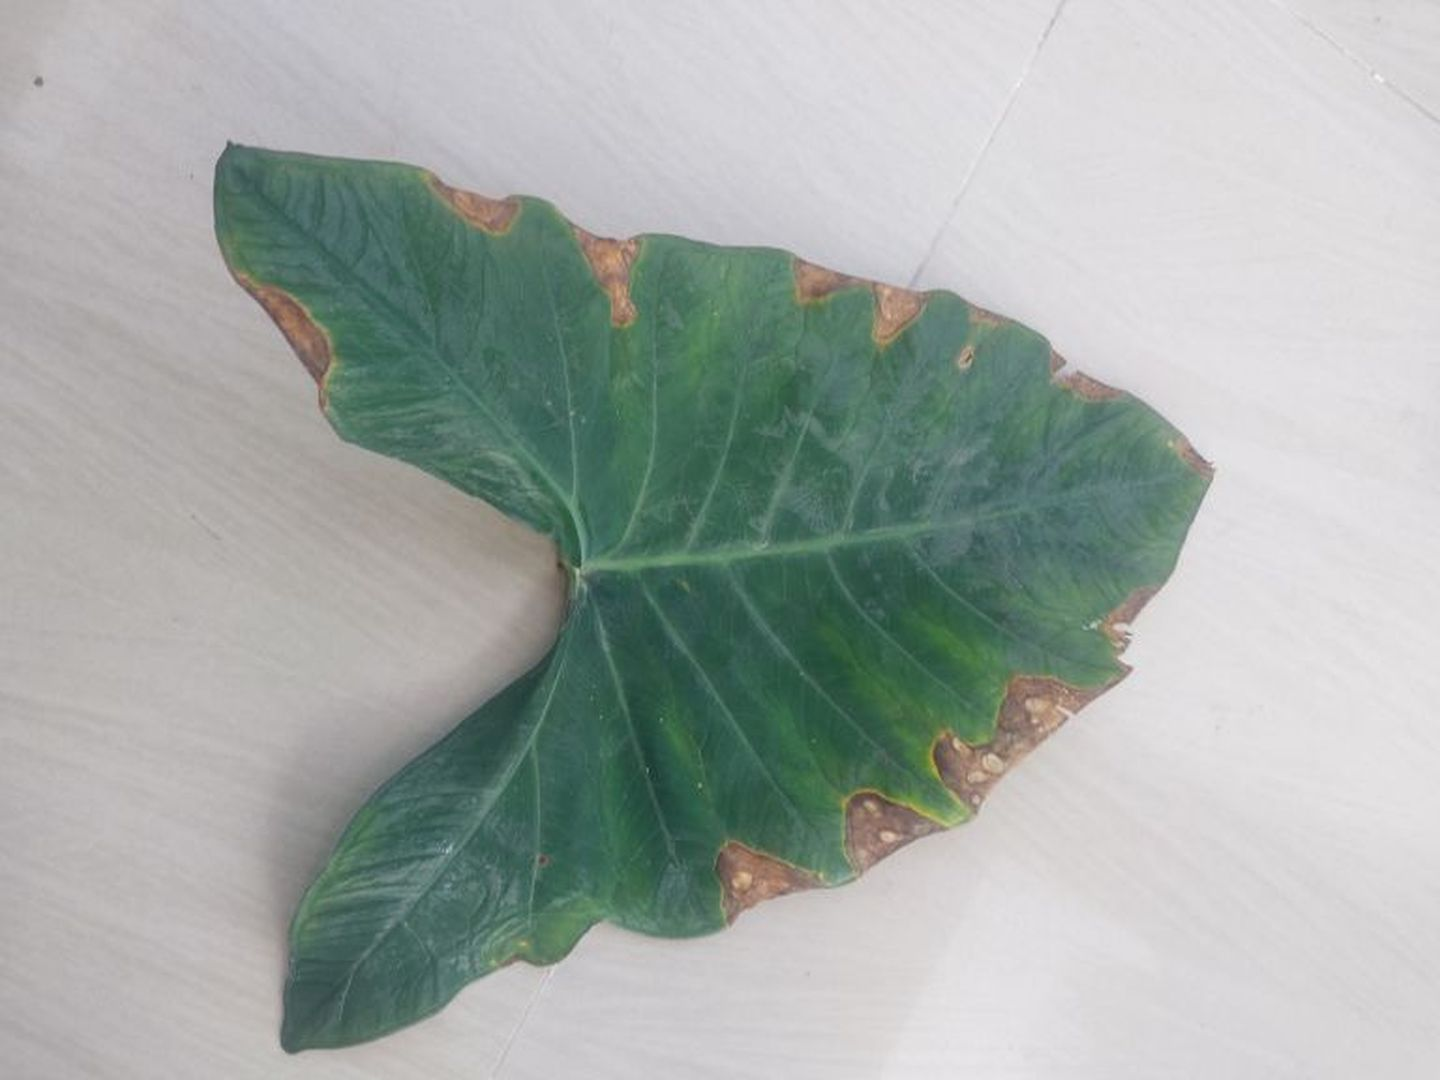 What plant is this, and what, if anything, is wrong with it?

taro, leaf blight
